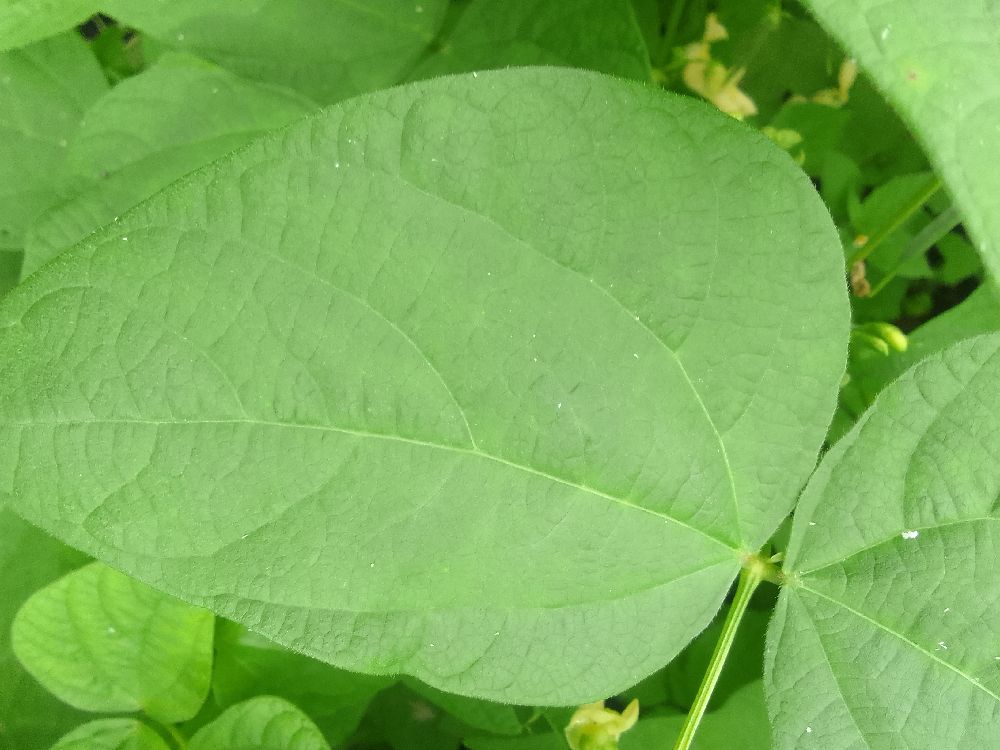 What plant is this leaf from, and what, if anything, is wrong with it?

common bean, healthy
